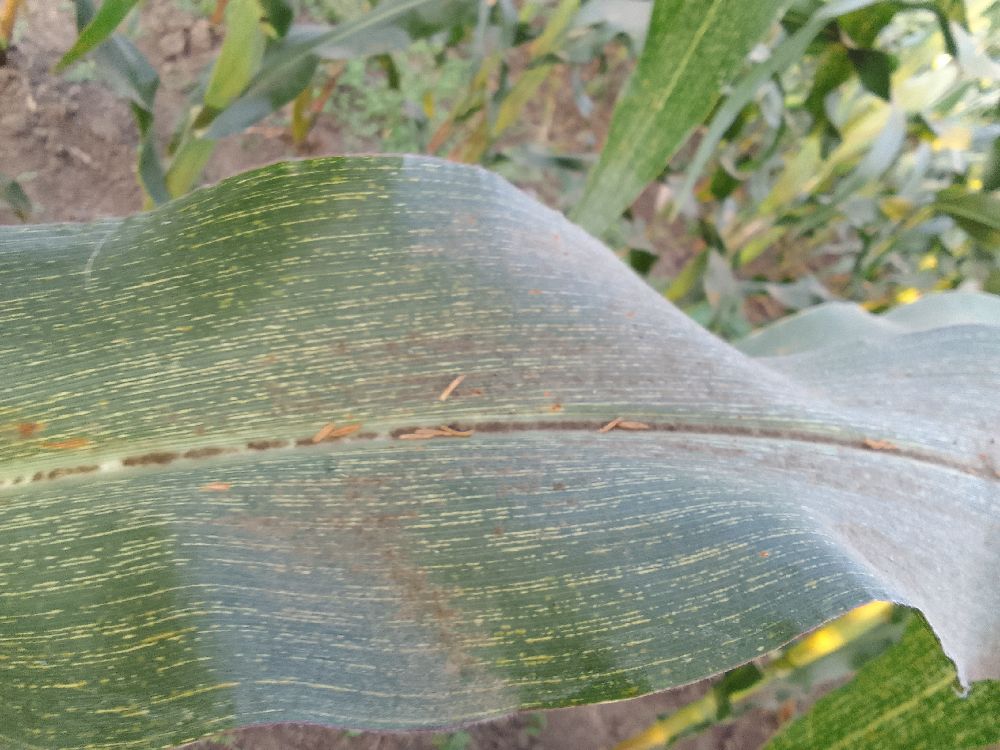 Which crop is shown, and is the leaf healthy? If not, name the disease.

maize, maize streak virus
